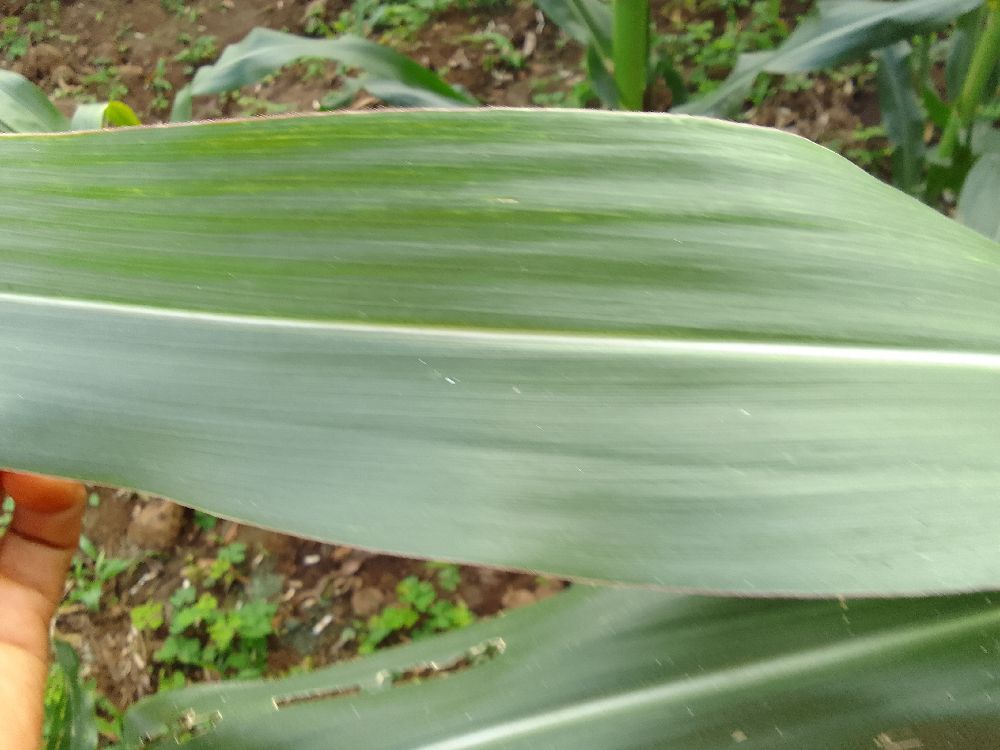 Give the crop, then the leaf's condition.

maize, healthy
